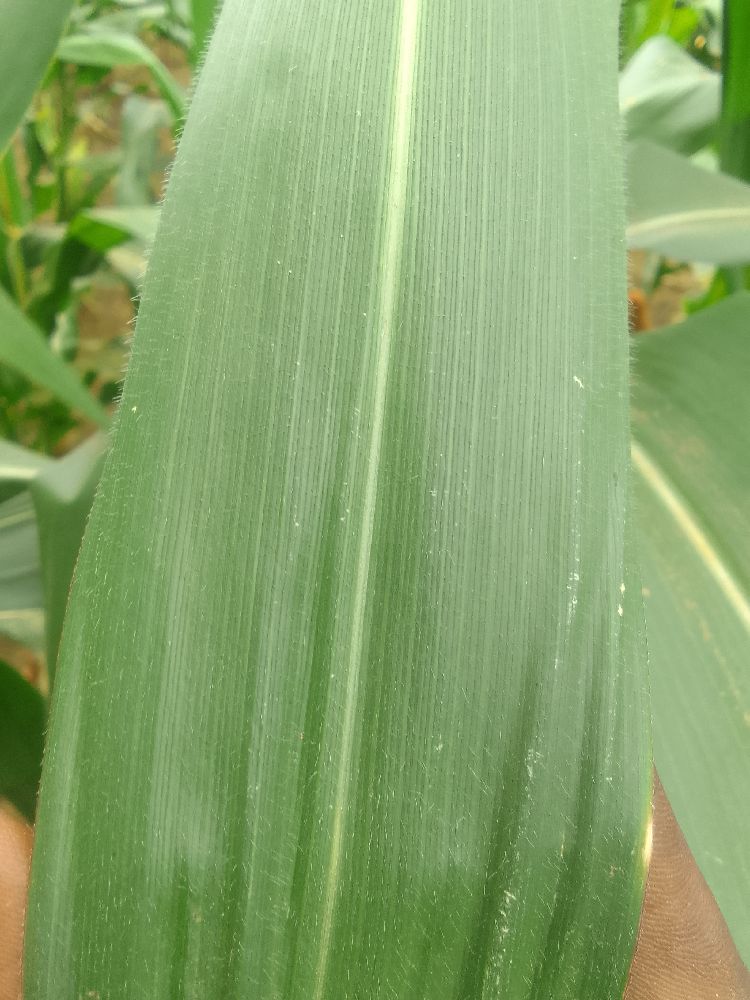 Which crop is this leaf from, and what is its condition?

maize, healthy
